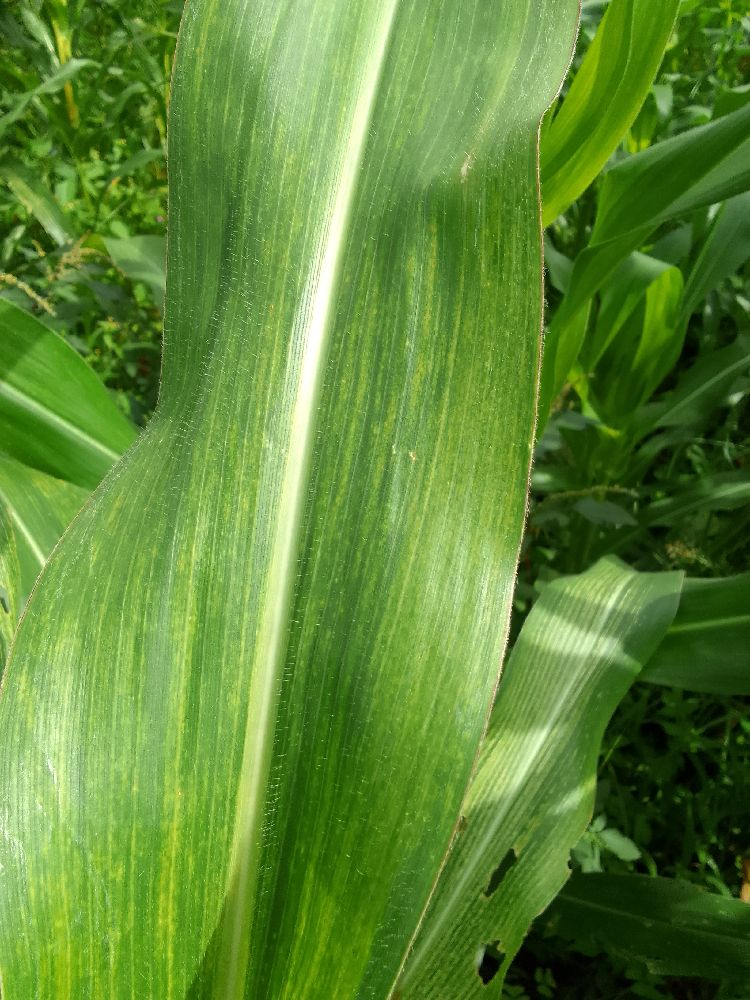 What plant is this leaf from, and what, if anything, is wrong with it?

maize, maize lethal necrosis
